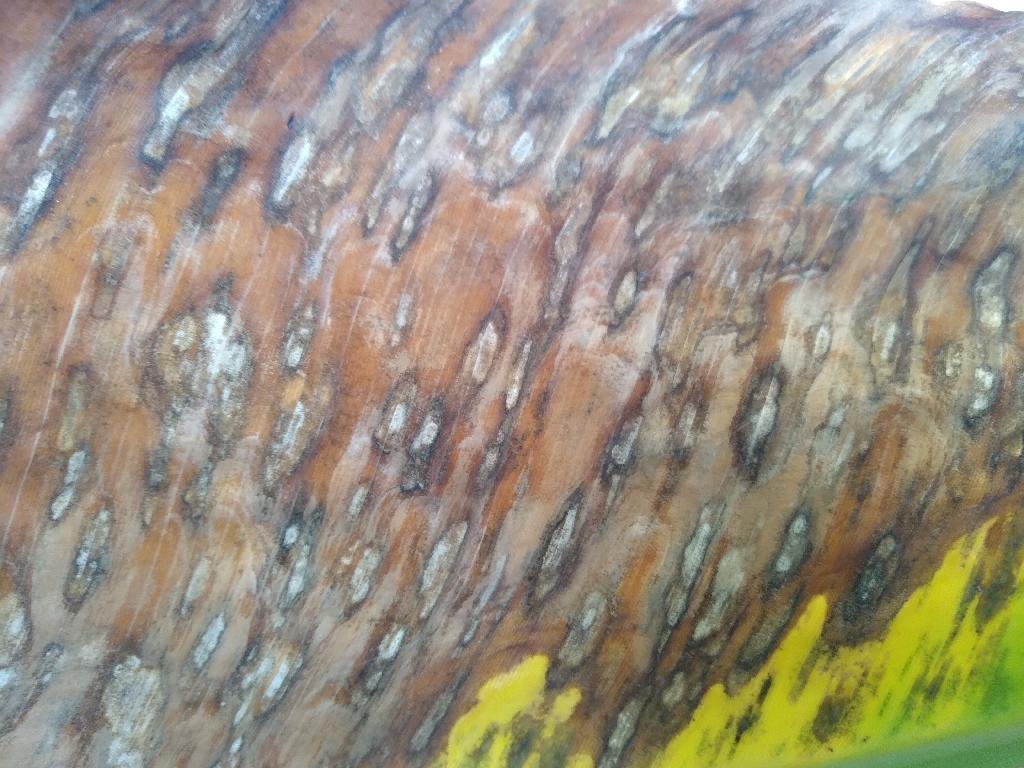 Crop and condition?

banana, black sigatoka
